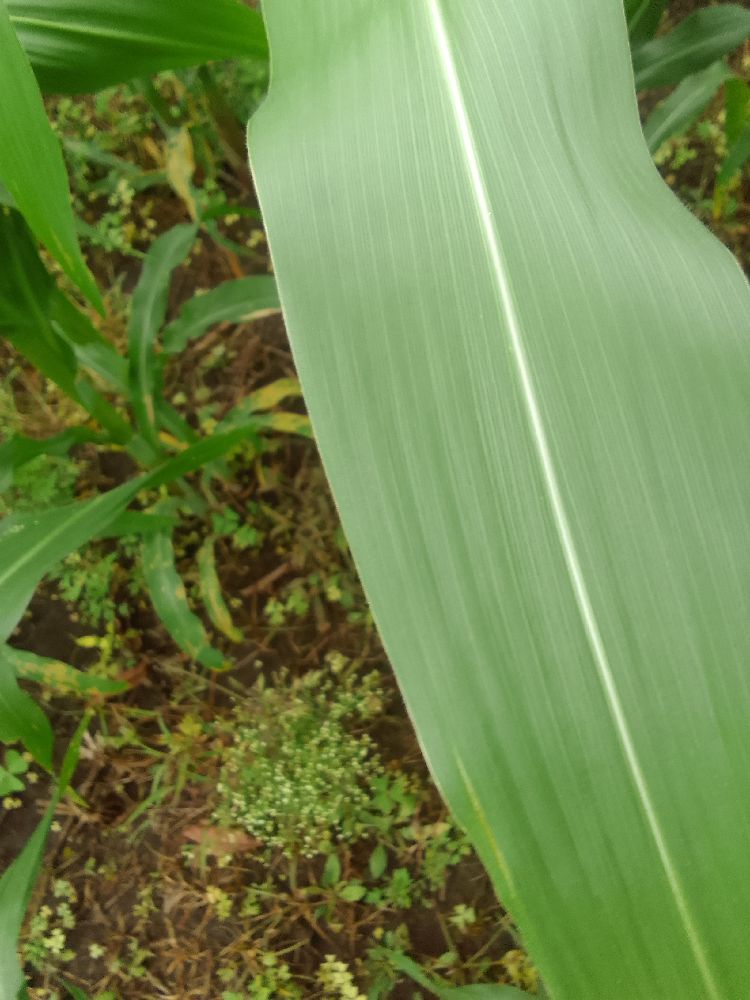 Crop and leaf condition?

maize, healthy
